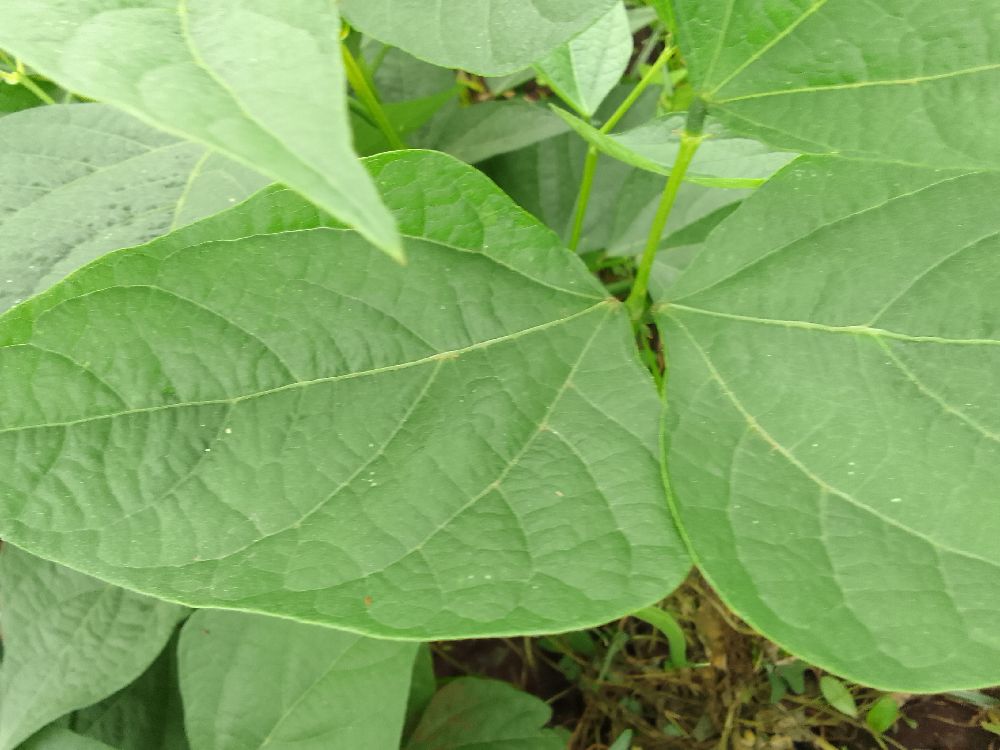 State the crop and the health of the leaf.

common bean, healthy
